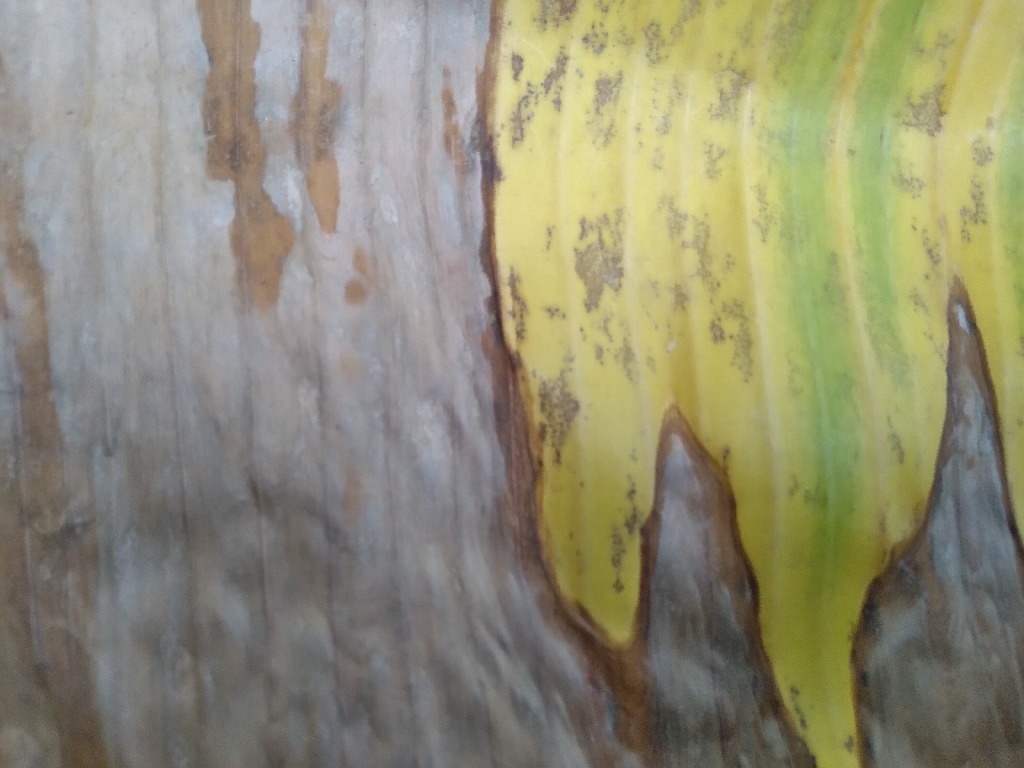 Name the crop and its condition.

banana, fusarium wilt race 1
